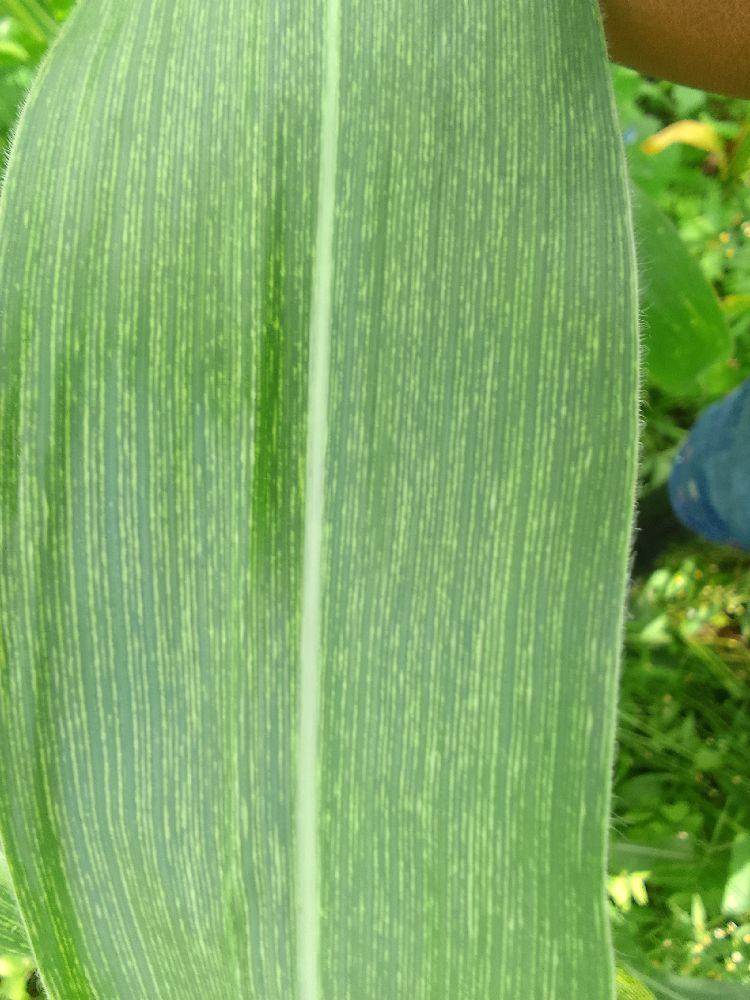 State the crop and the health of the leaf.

maize, maize streak virus
